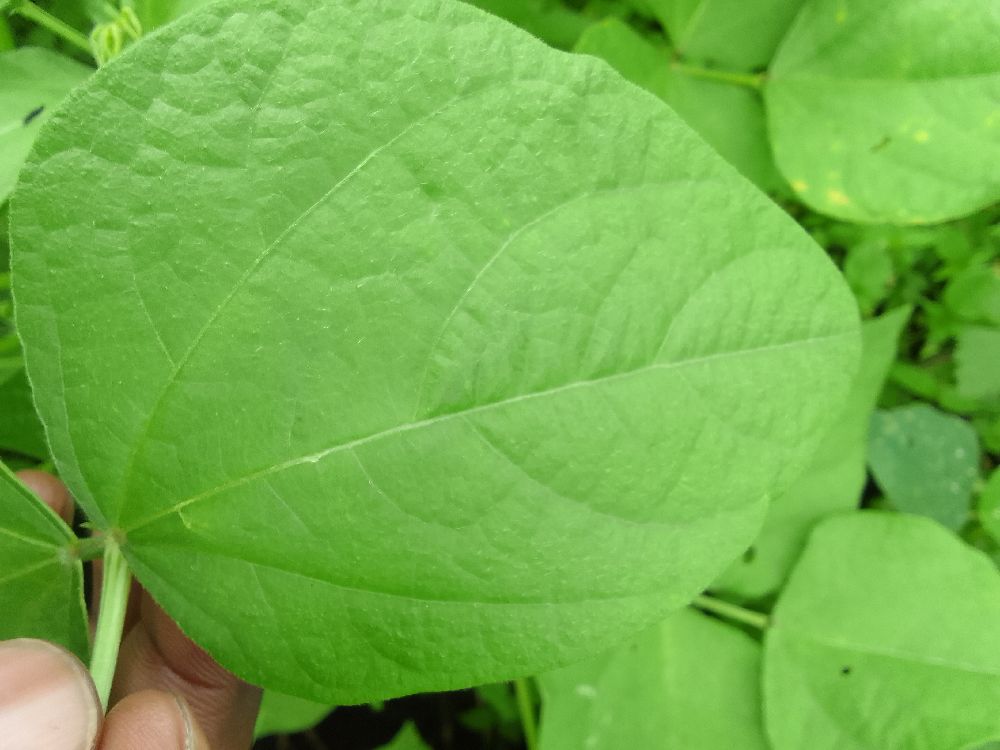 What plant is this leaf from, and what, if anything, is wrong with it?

common bean, healthy
